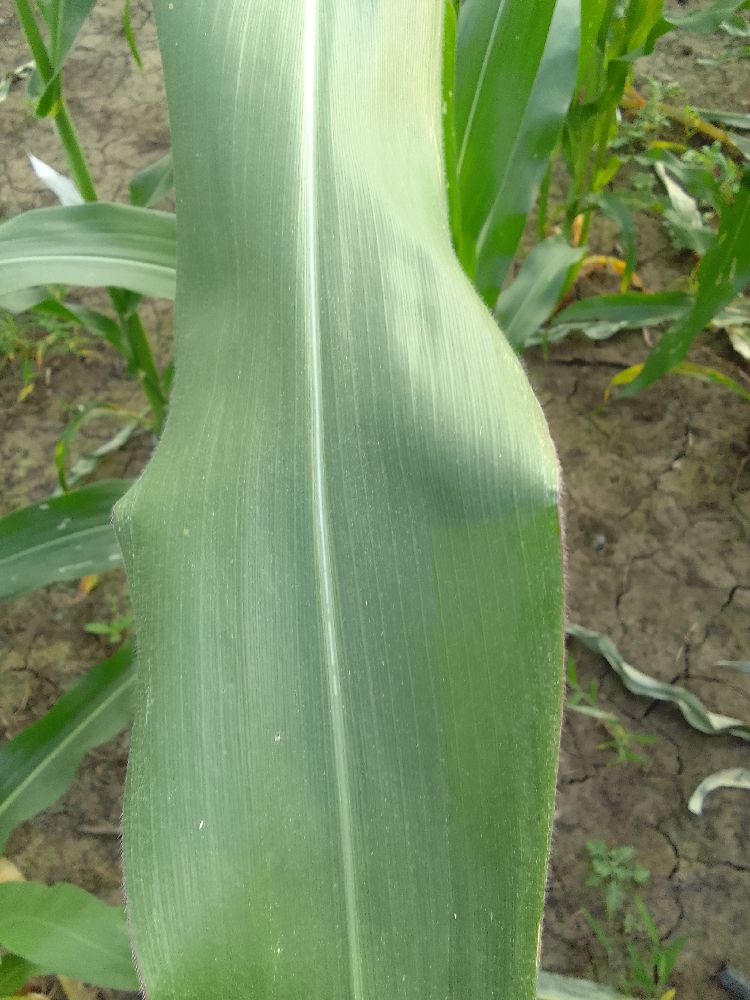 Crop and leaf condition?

maize, healthy
